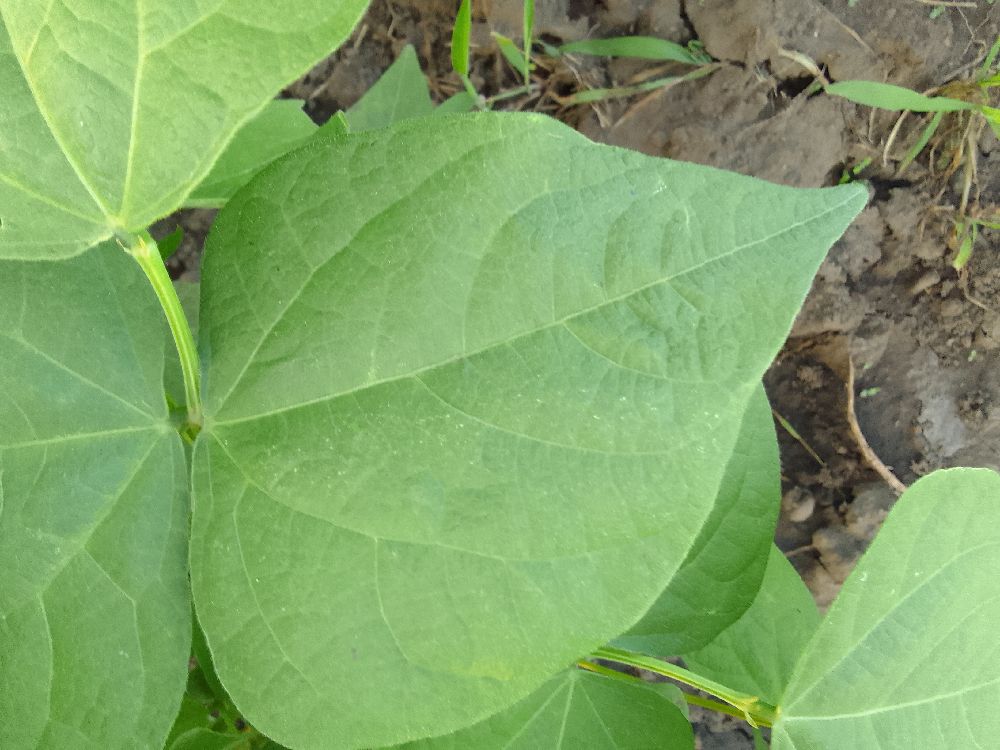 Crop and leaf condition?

common bean, healthy
